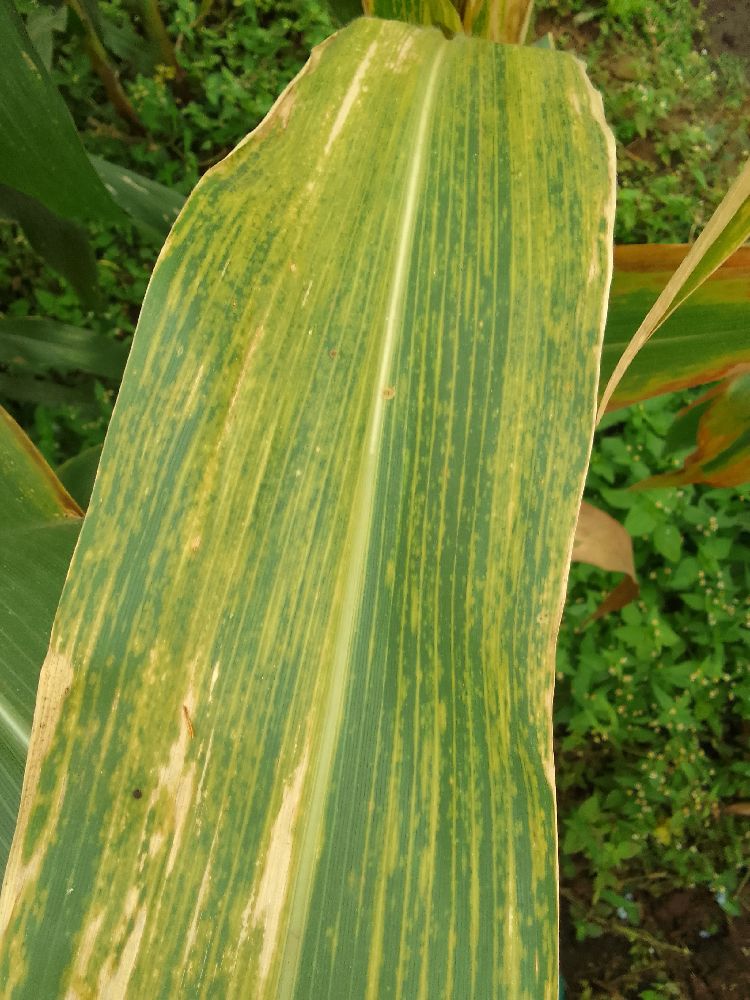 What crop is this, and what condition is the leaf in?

maize, maize lethal necrosis
